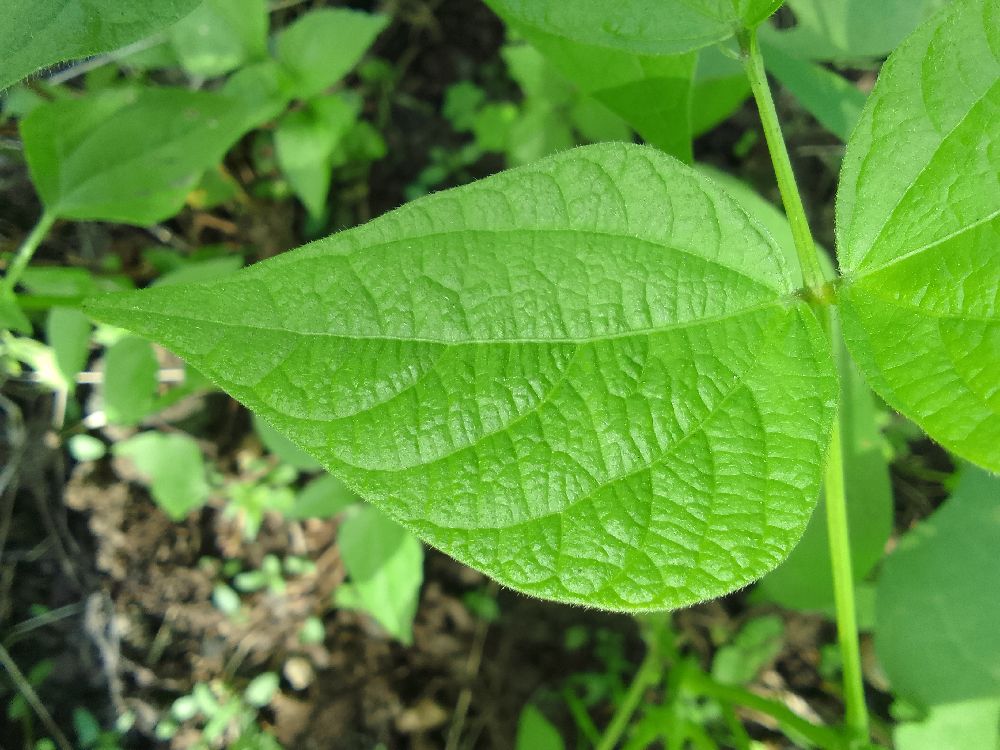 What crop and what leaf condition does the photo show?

common bean, healthy
